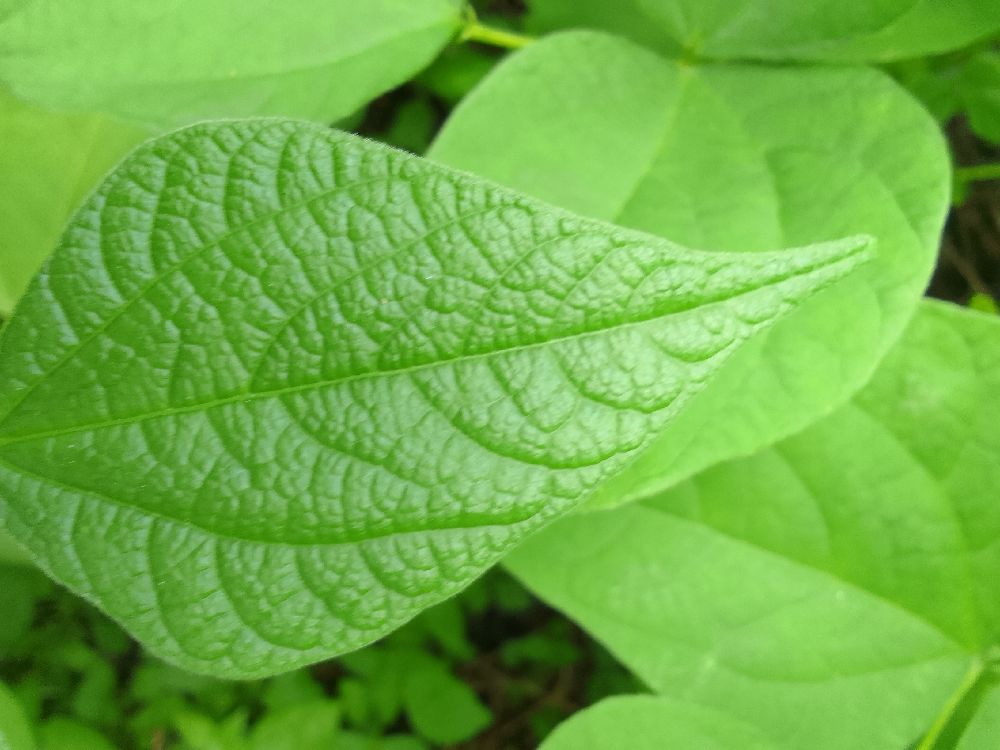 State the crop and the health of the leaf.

common bean, healthy
